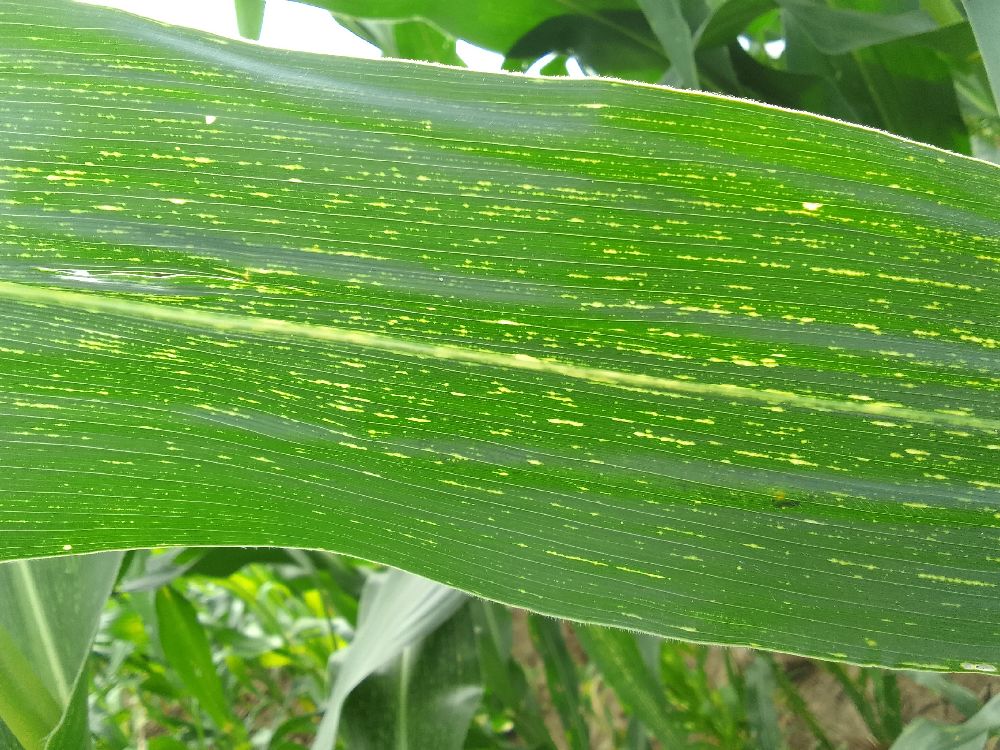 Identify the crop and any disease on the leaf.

maize, maize streak virus
